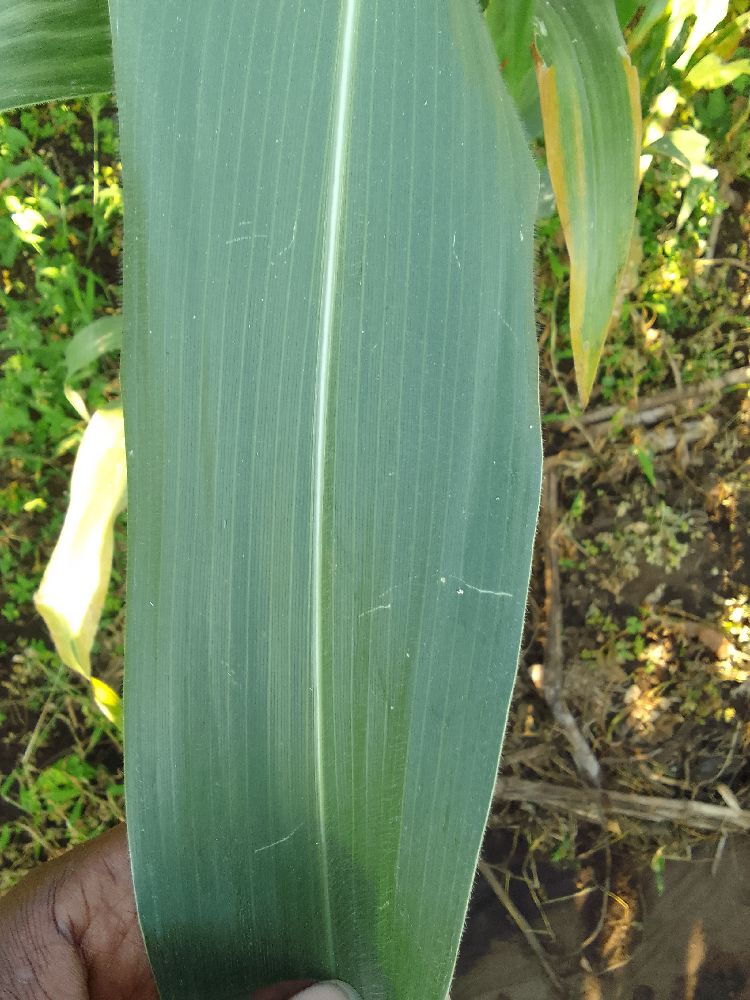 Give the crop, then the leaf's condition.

maize, healthy
